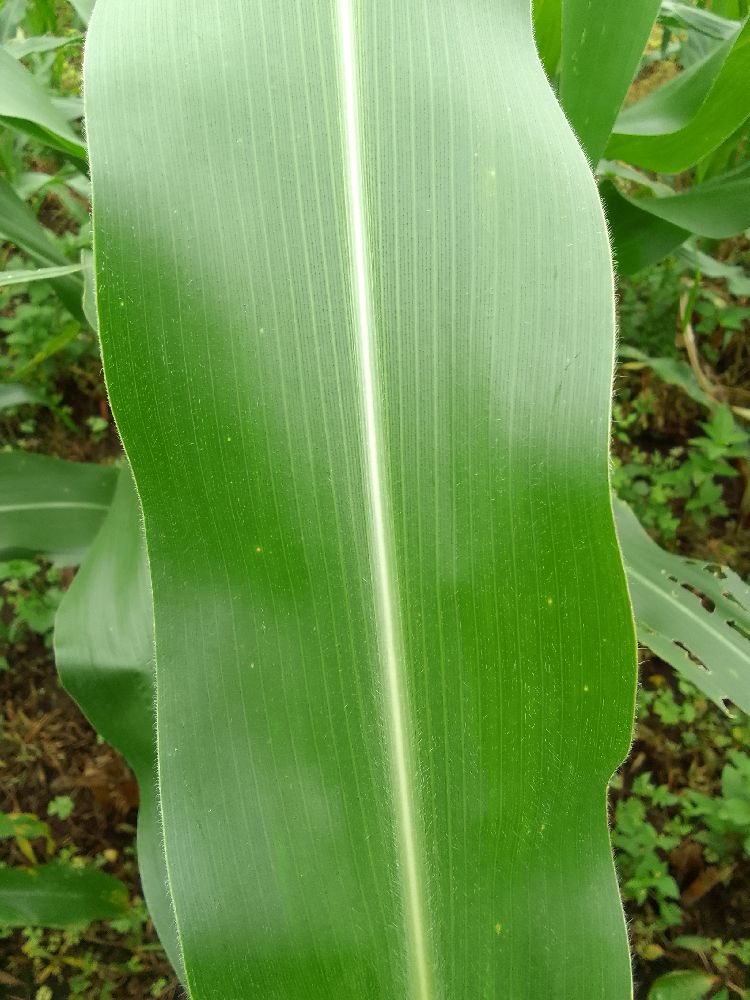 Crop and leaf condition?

maize, healthy
